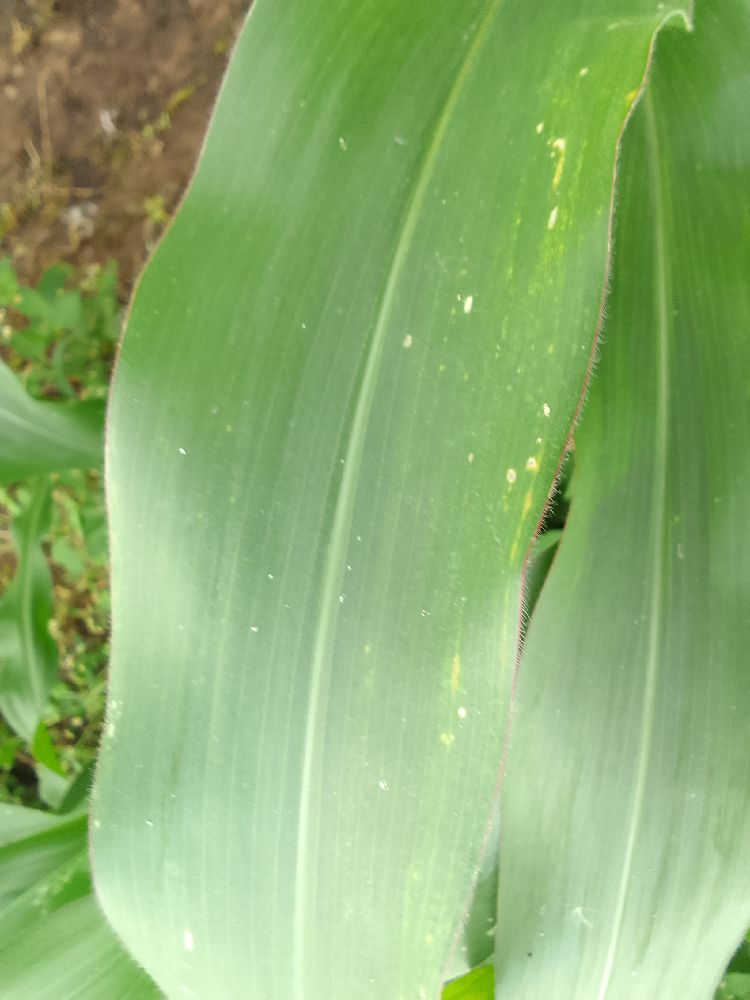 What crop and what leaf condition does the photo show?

maize, healthy
